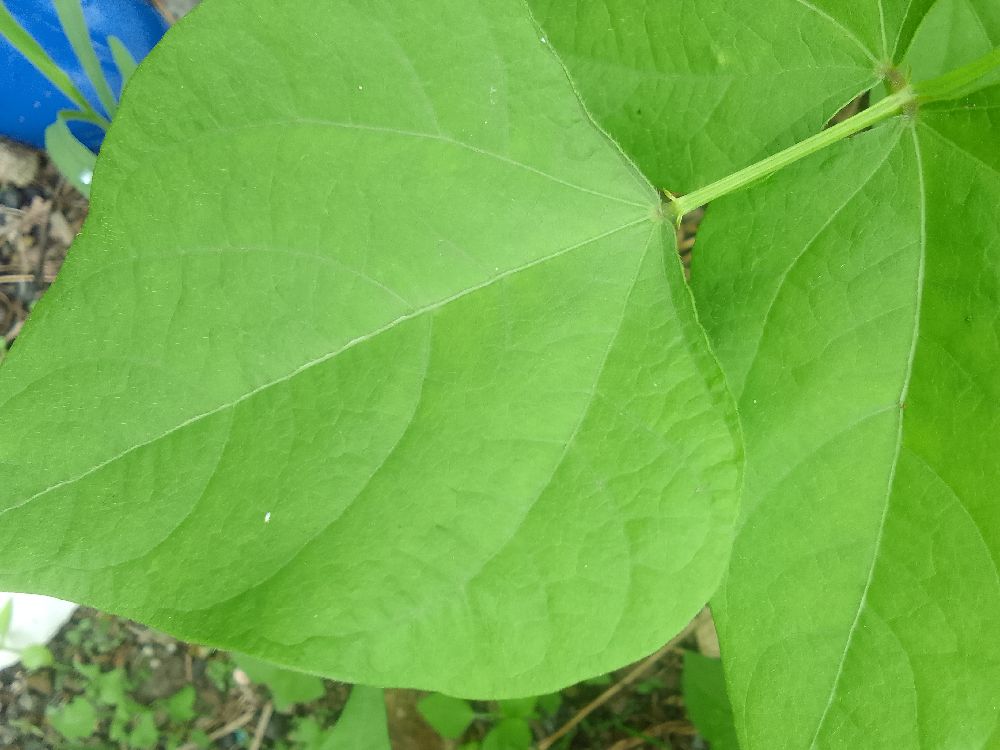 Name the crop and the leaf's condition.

common bean, healthy
